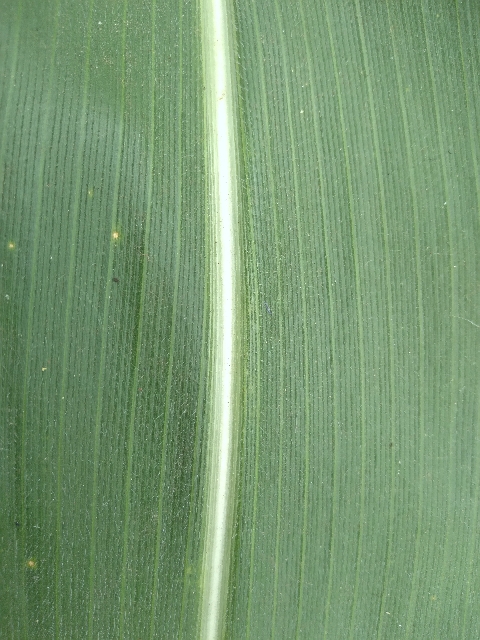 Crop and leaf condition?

maize, healthy
